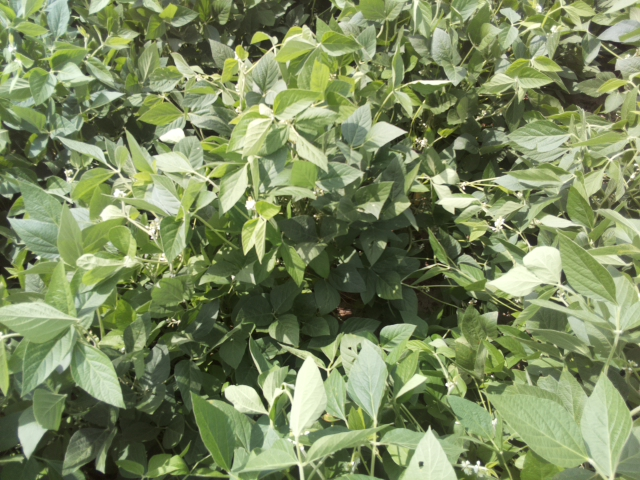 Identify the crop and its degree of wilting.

soybean, leaflets folding inward at secondary pulvinus with no turgor loss in leaflets or petioles
